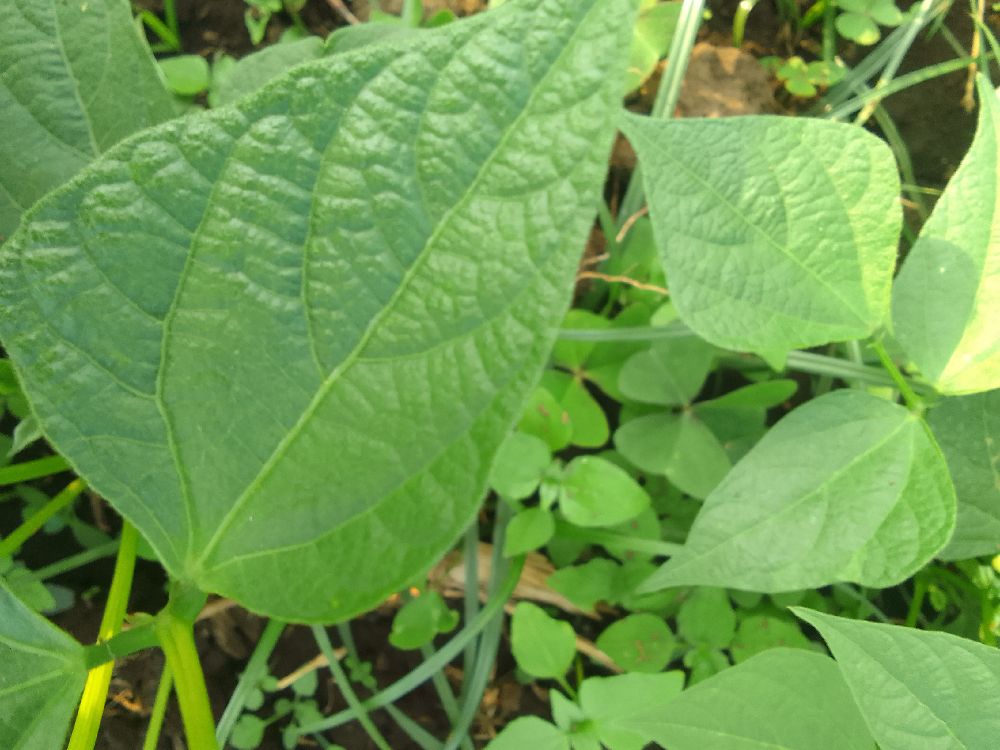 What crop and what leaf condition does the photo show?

common bean, healthy
